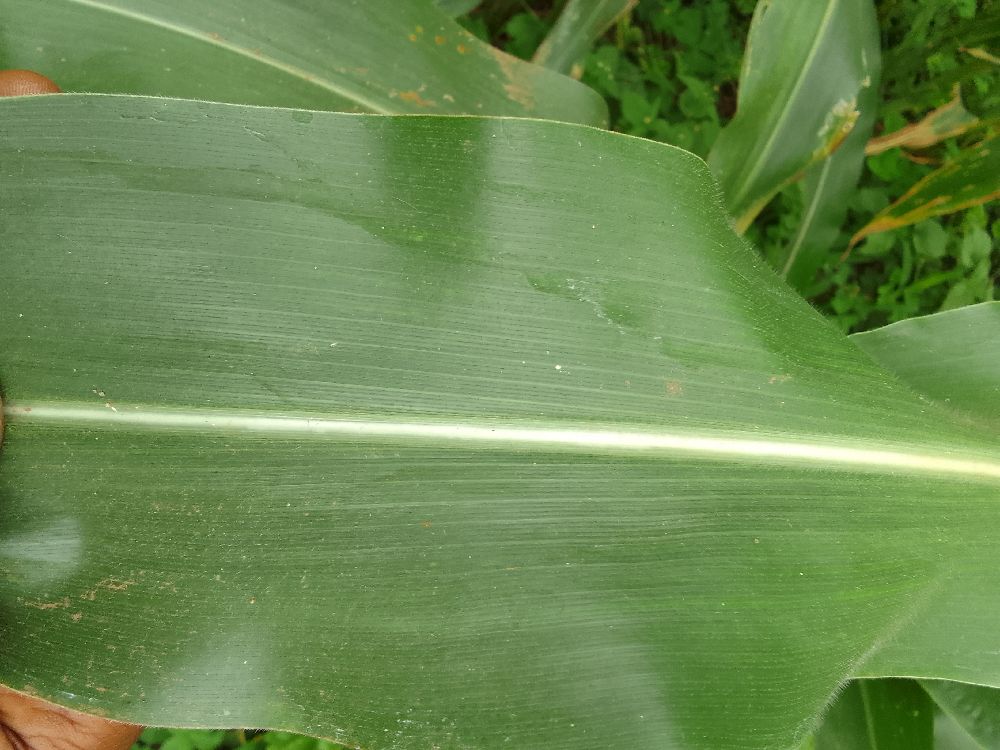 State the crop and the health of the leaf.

maize, healthy
